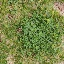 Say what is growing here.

unstructured weed
